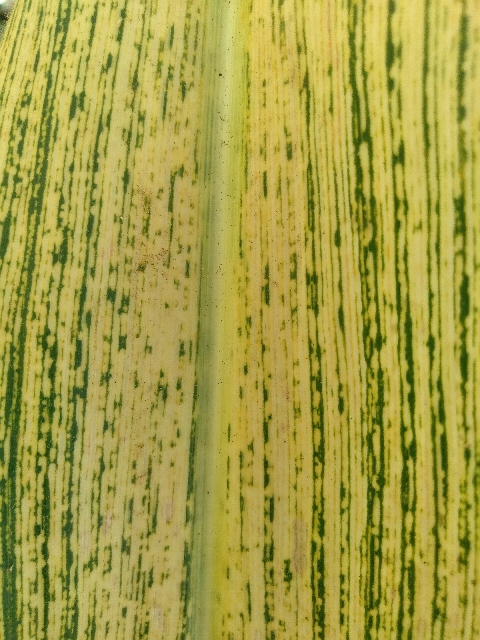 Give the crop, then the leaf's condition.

maize, maize streak virus
